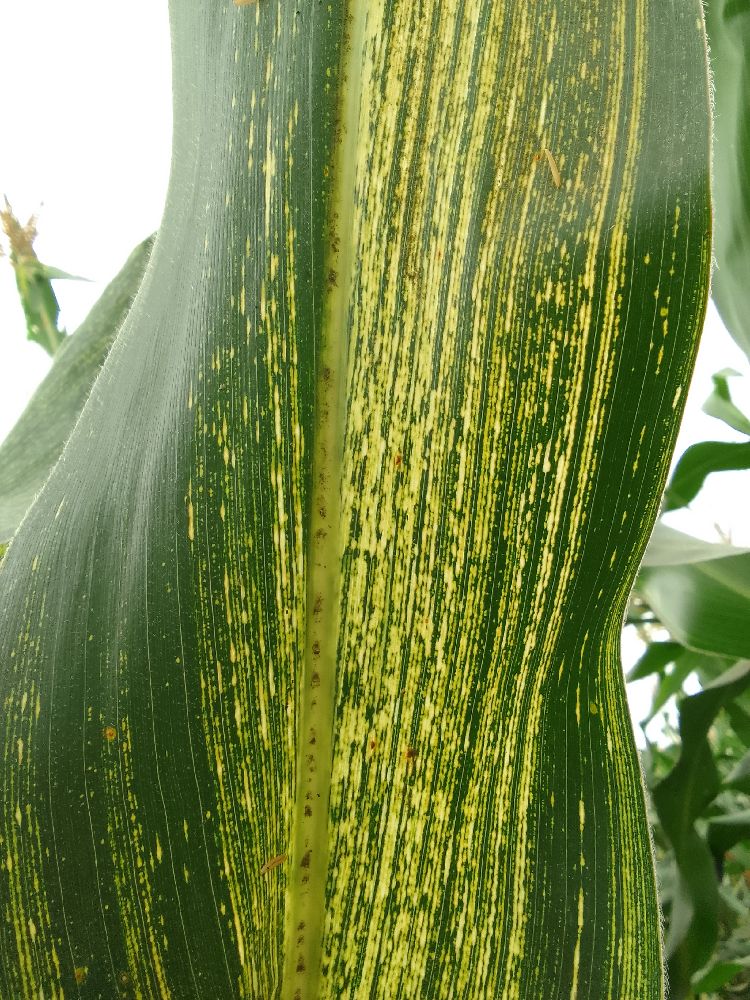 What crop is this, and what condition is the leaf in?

maize, maize streak virus
